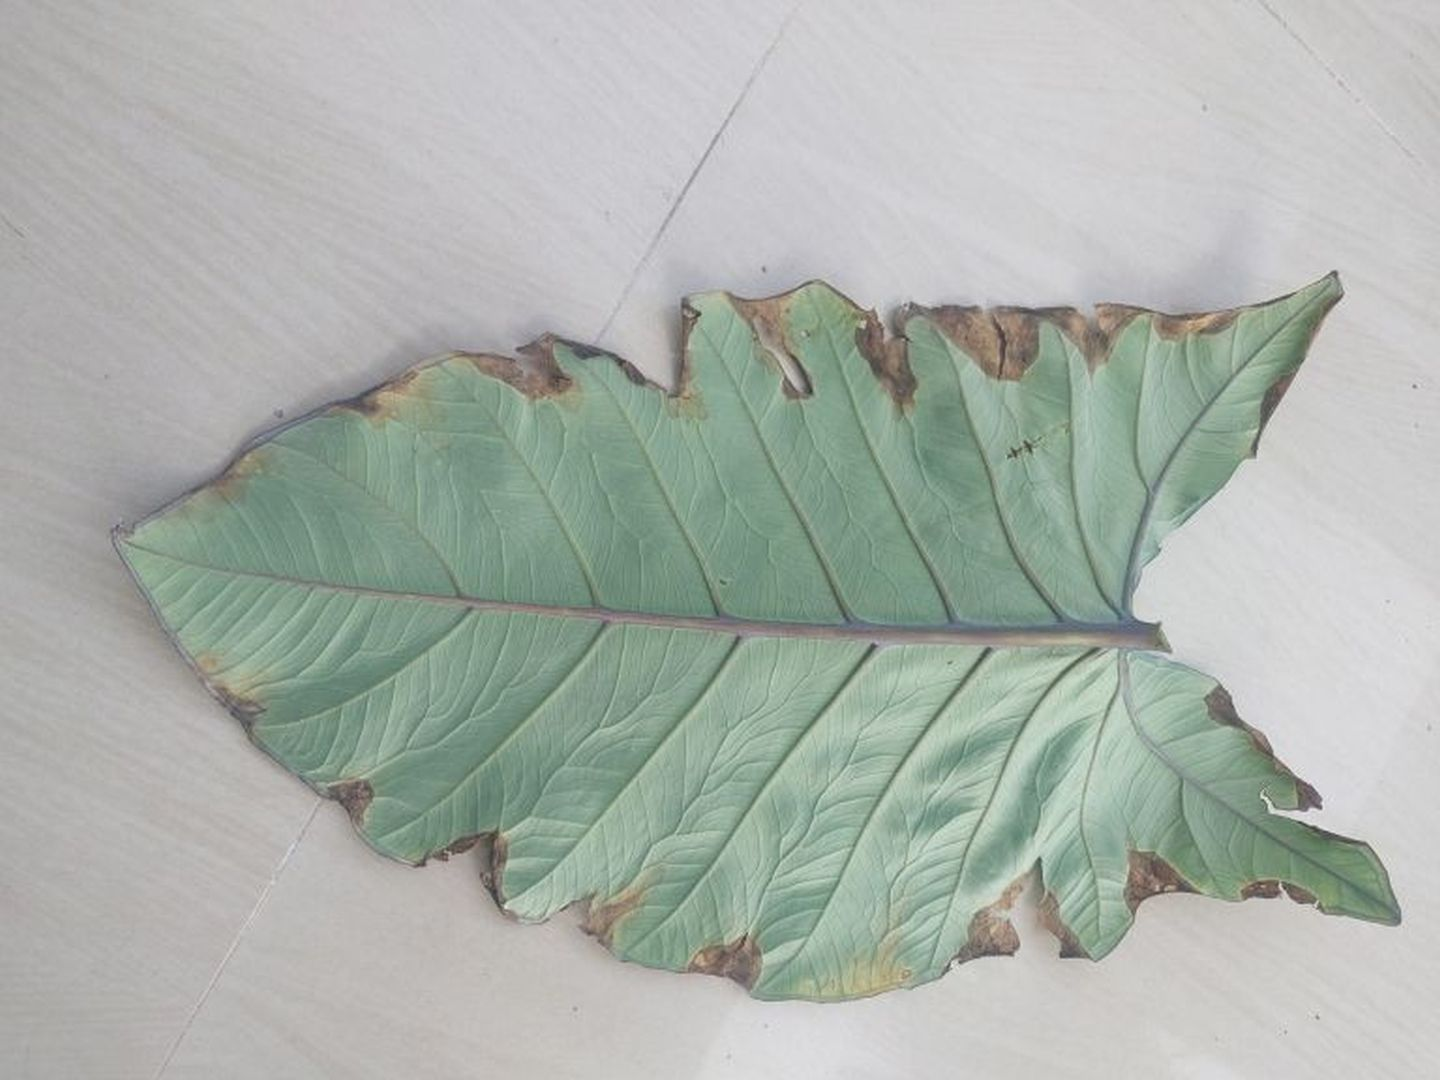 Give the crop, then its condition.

taro, leaf blight
